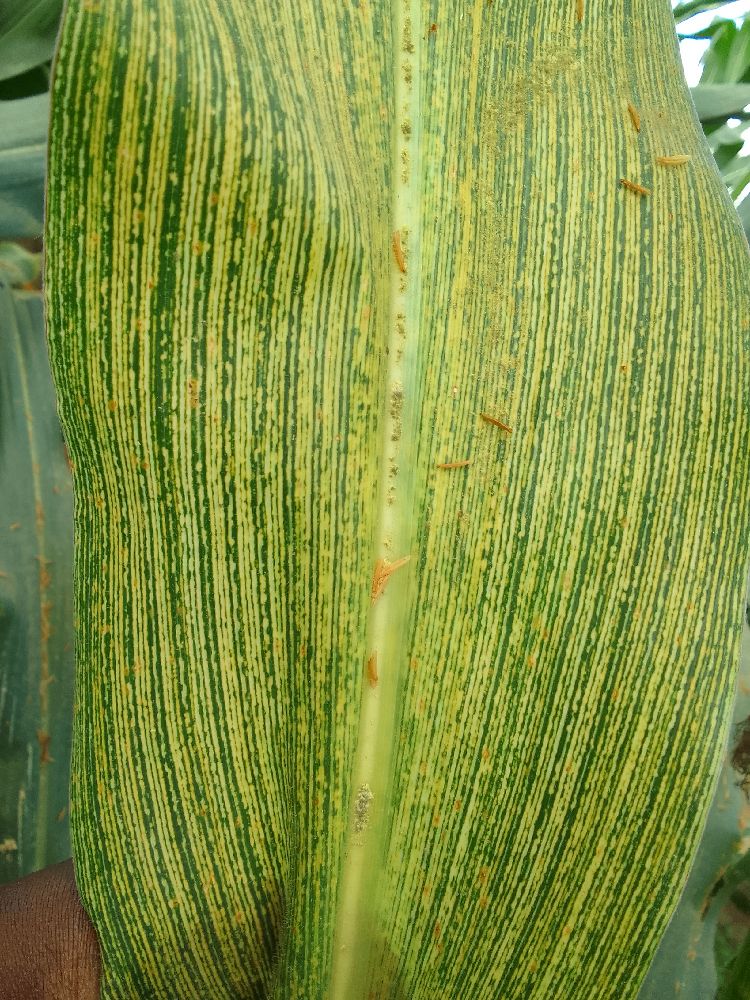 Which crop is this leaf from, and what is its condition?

maize, maize streak virus
